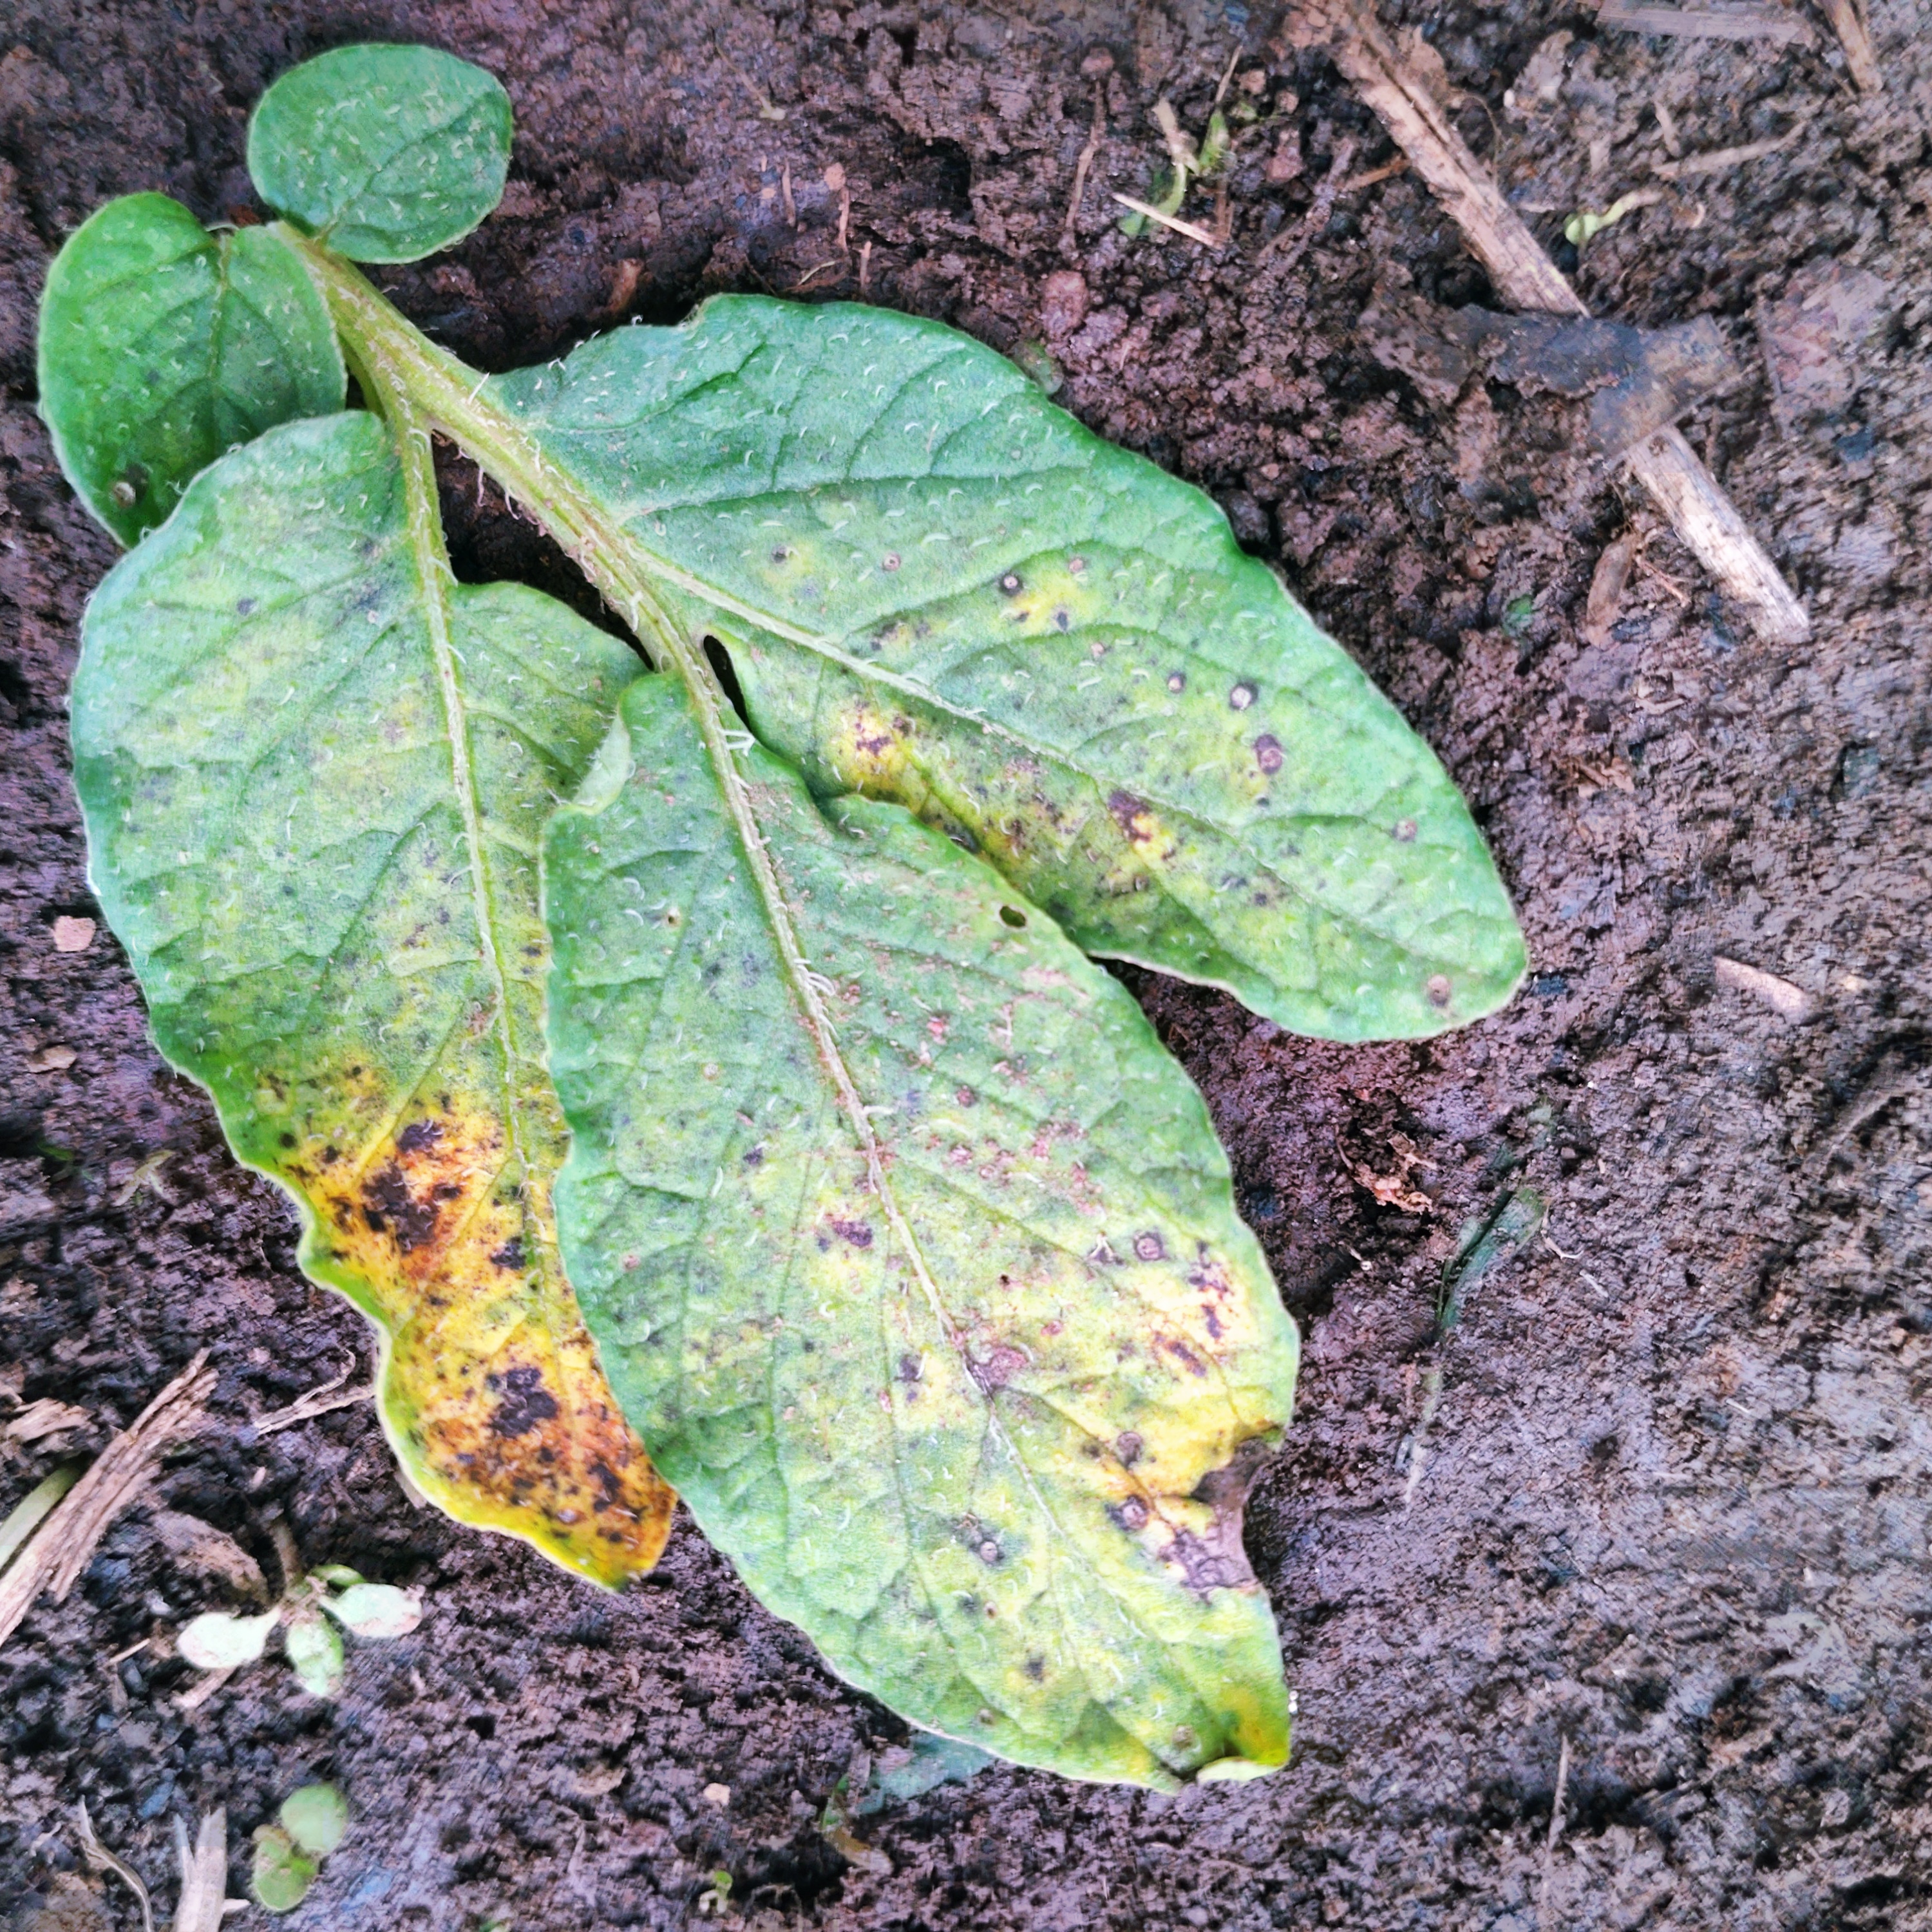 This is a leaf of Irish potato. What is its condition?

late blight
